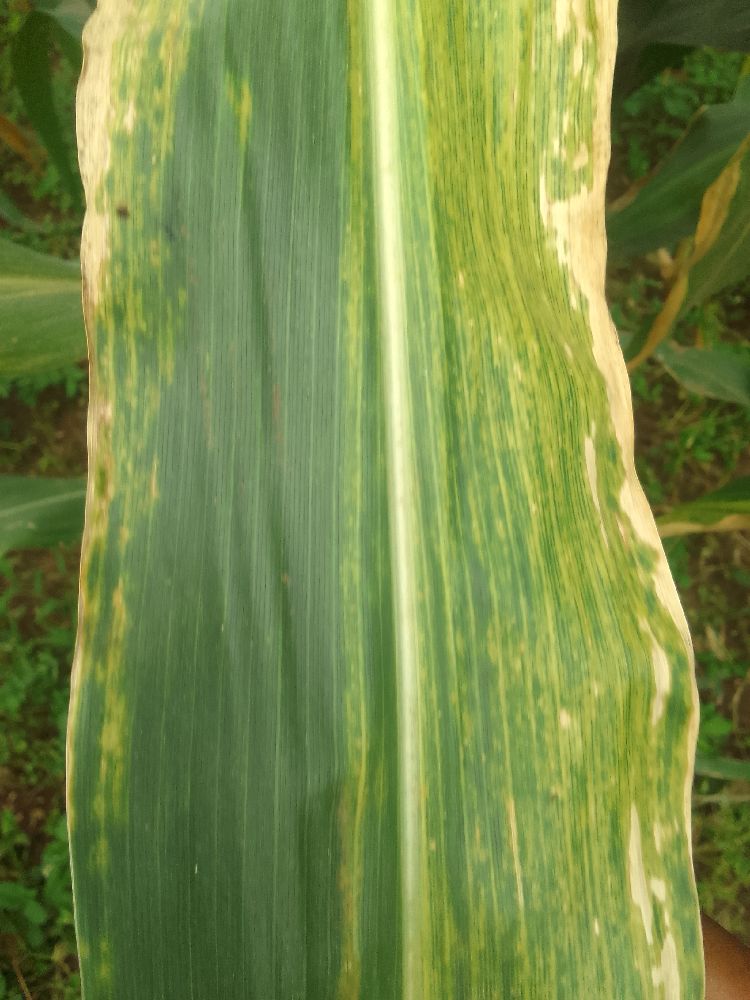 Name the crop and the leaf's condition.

maize, maize lethal necrosis
